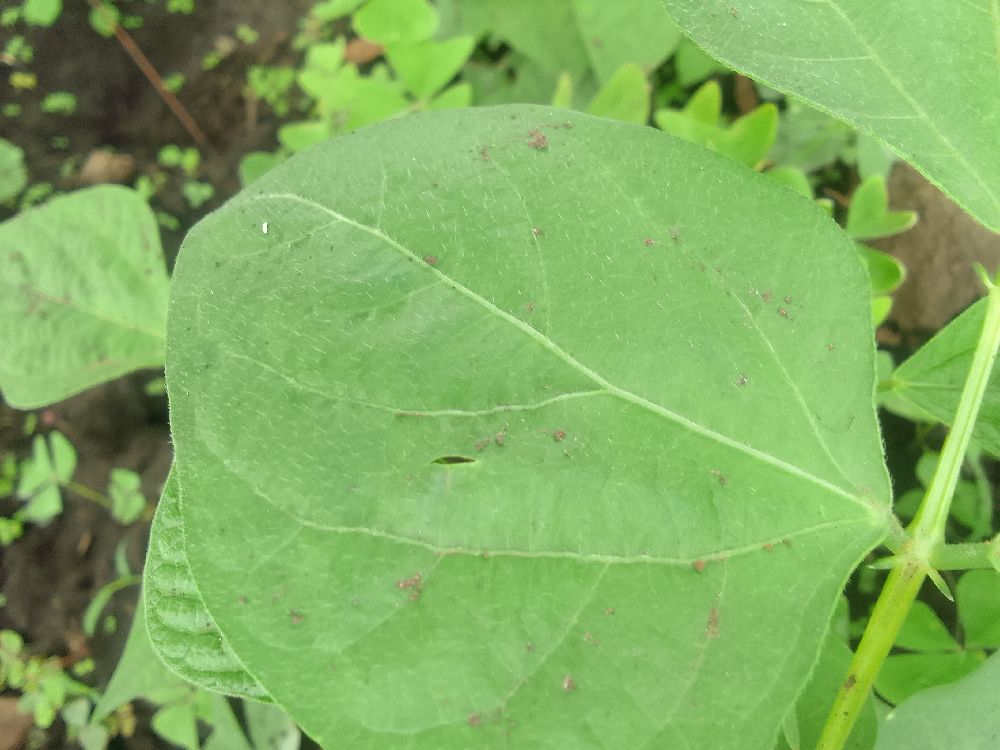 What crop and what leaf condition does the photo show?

common bean, healthy
